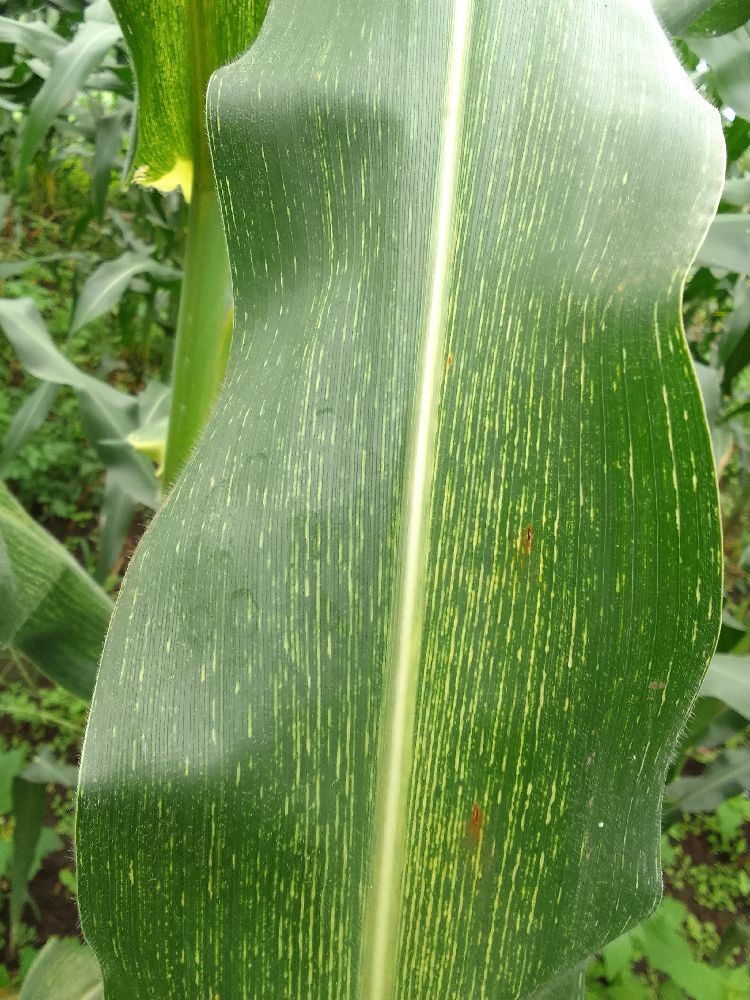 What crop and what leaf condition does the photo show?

maize, healthy
